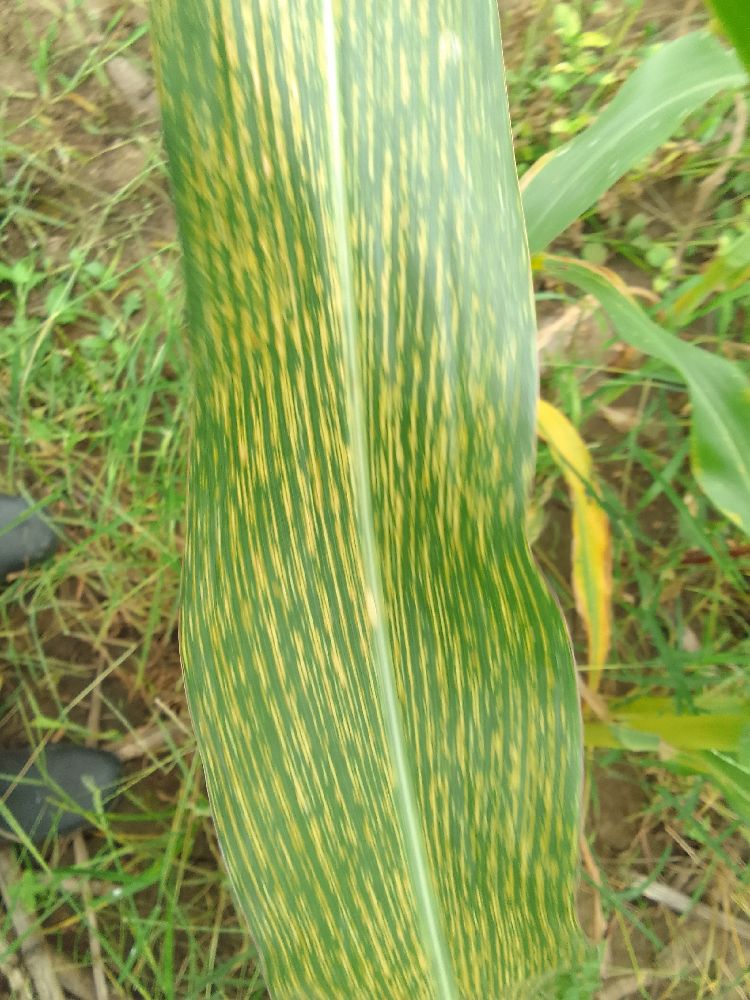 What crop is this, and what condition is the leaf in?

maize, maize streak virus
